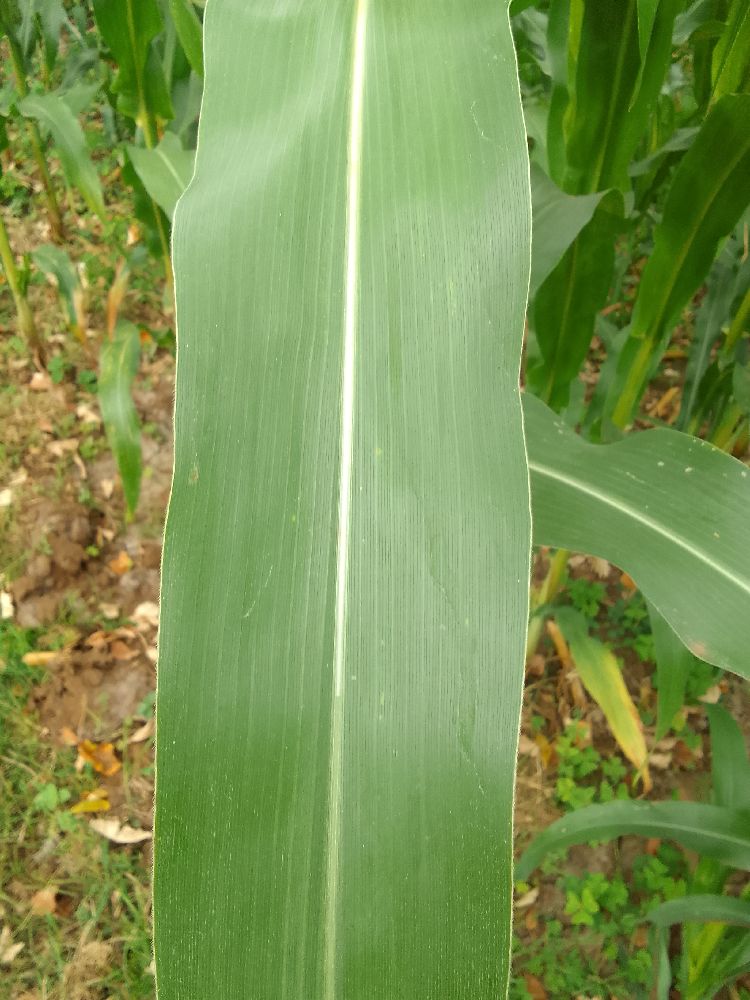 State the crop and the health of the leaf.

maize, healthy
